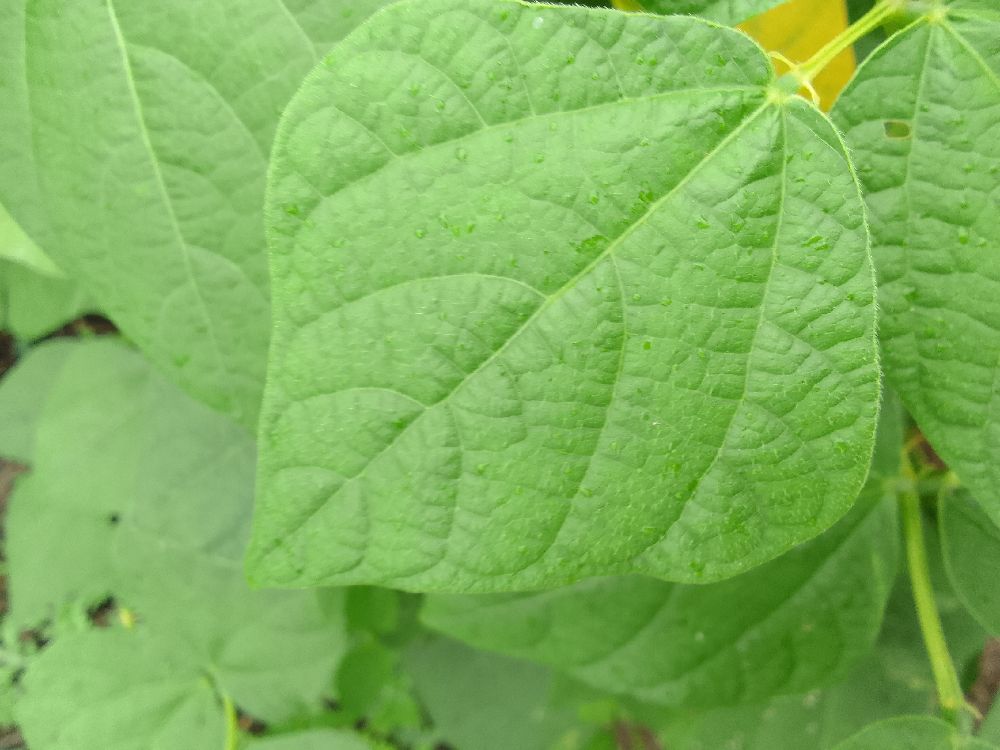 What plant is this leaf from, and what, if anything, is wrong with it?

common bean, healthy
